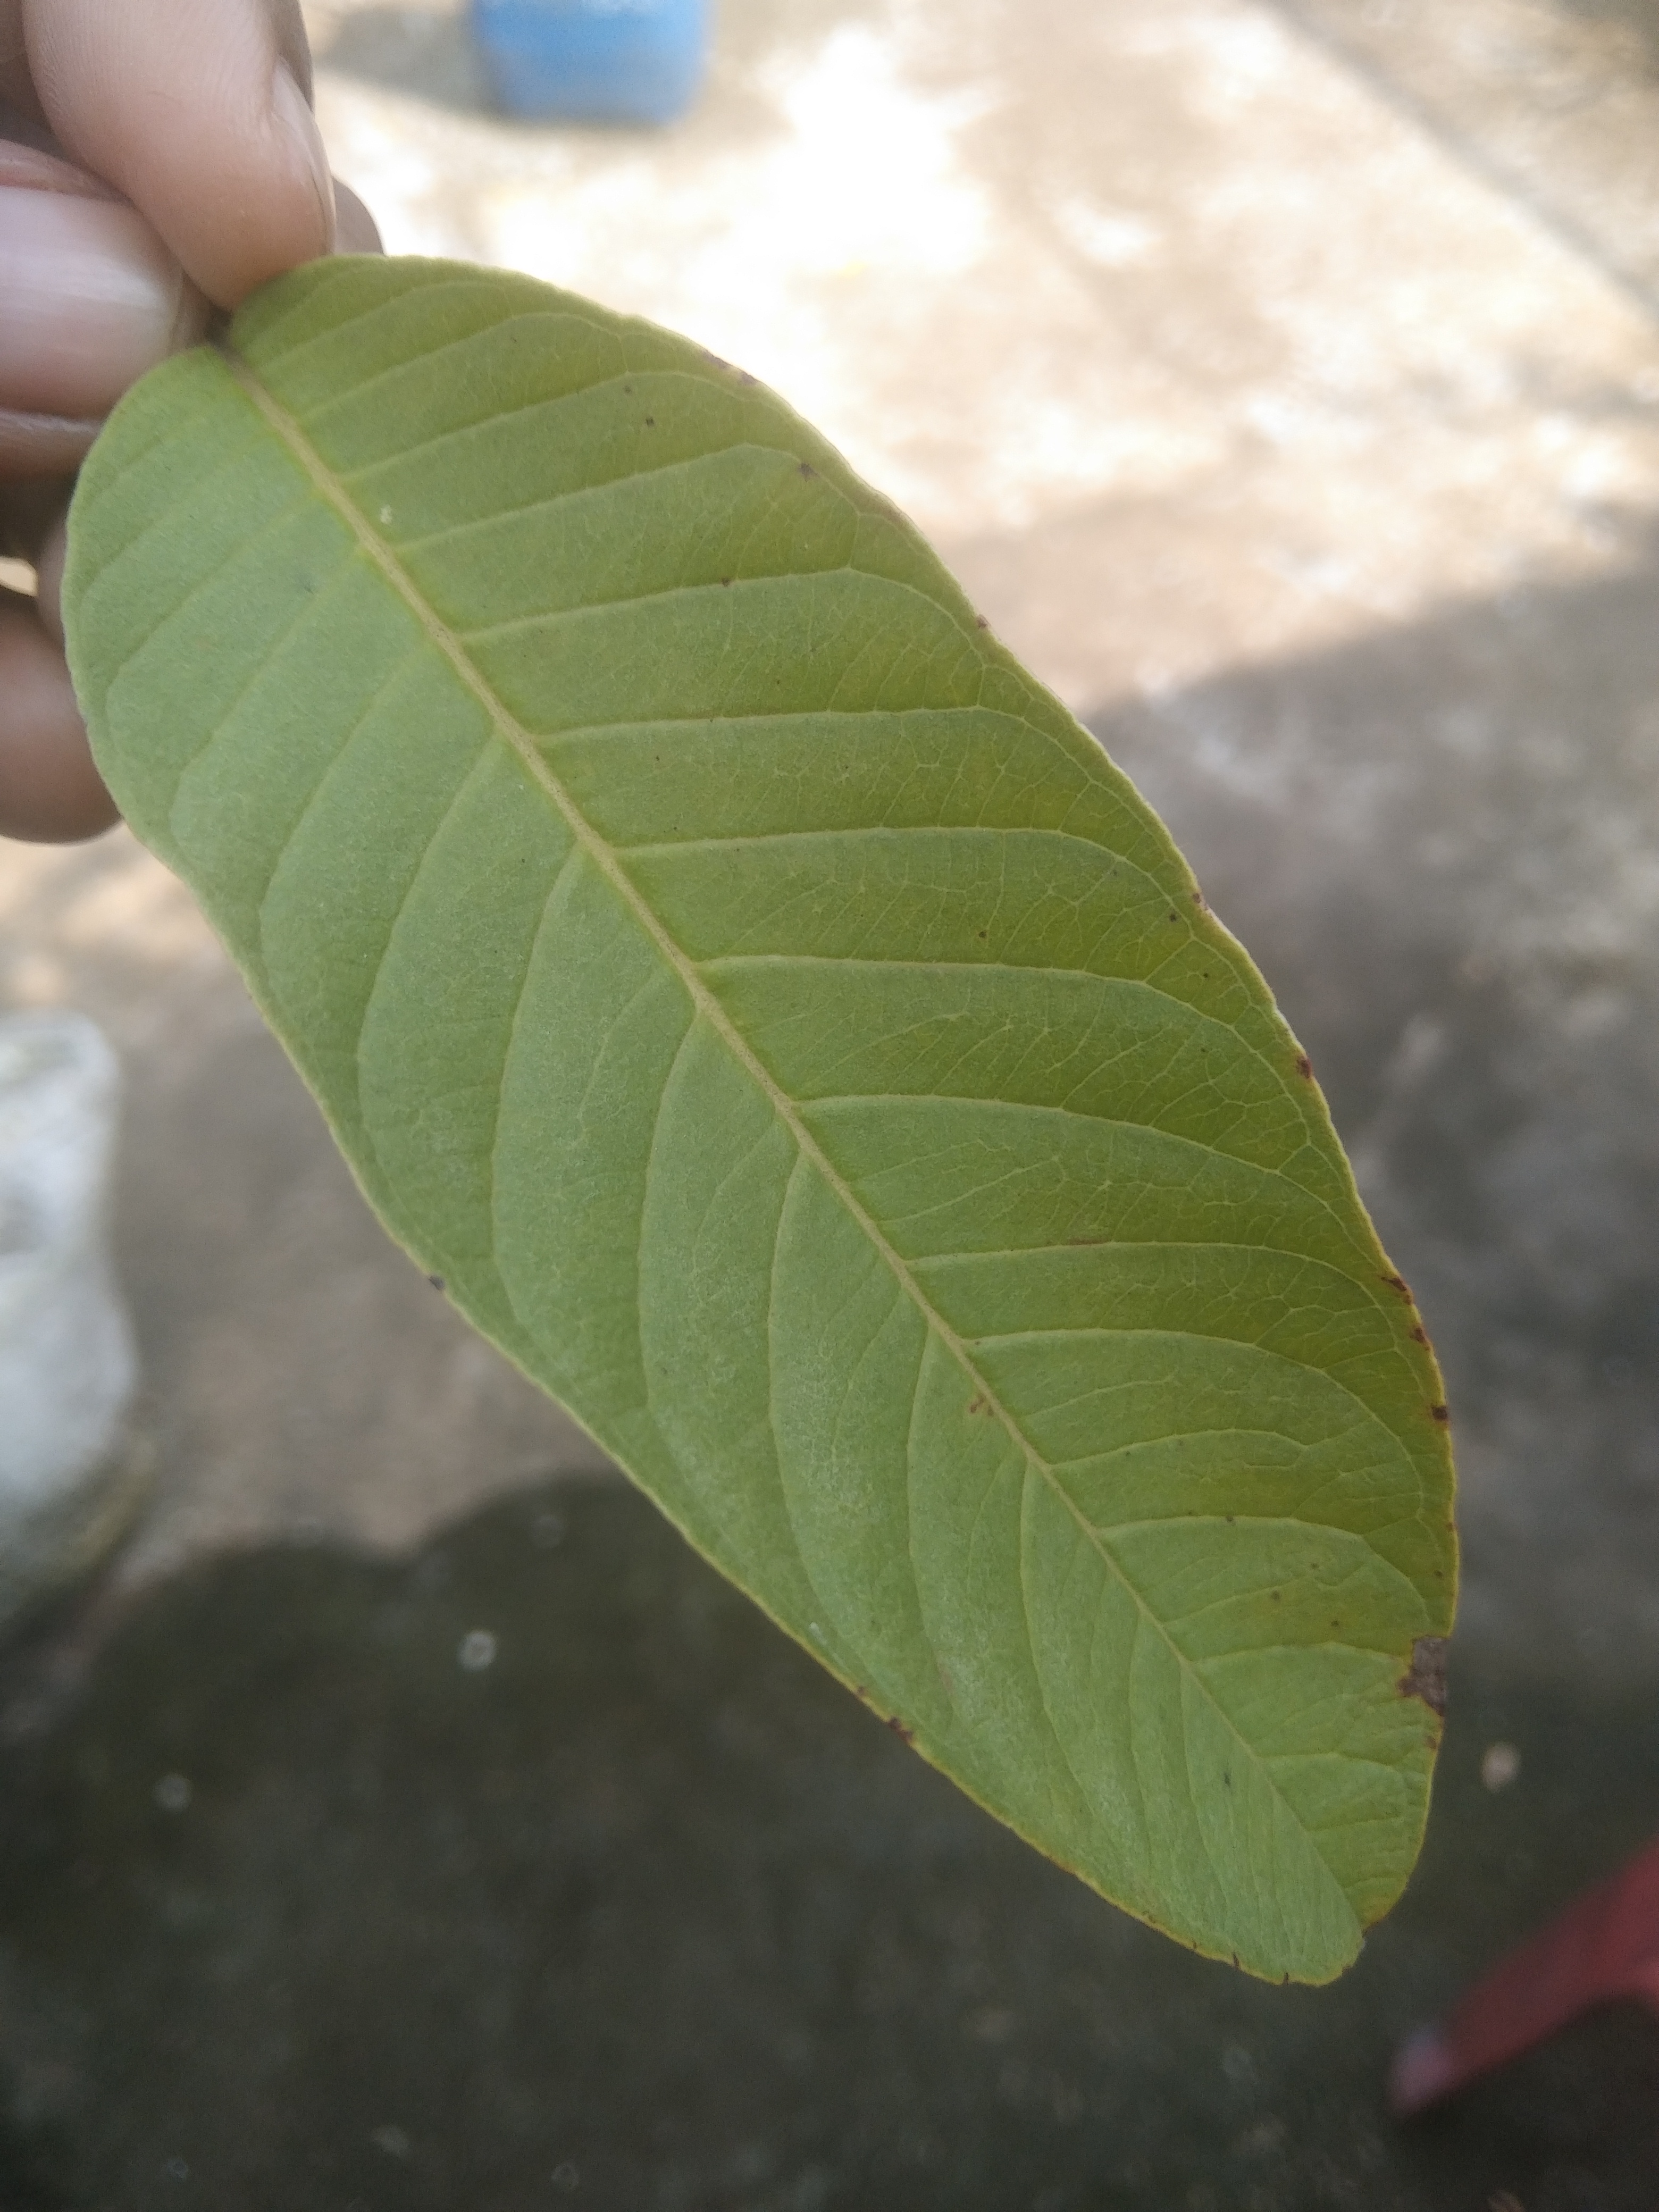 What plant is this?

guava
